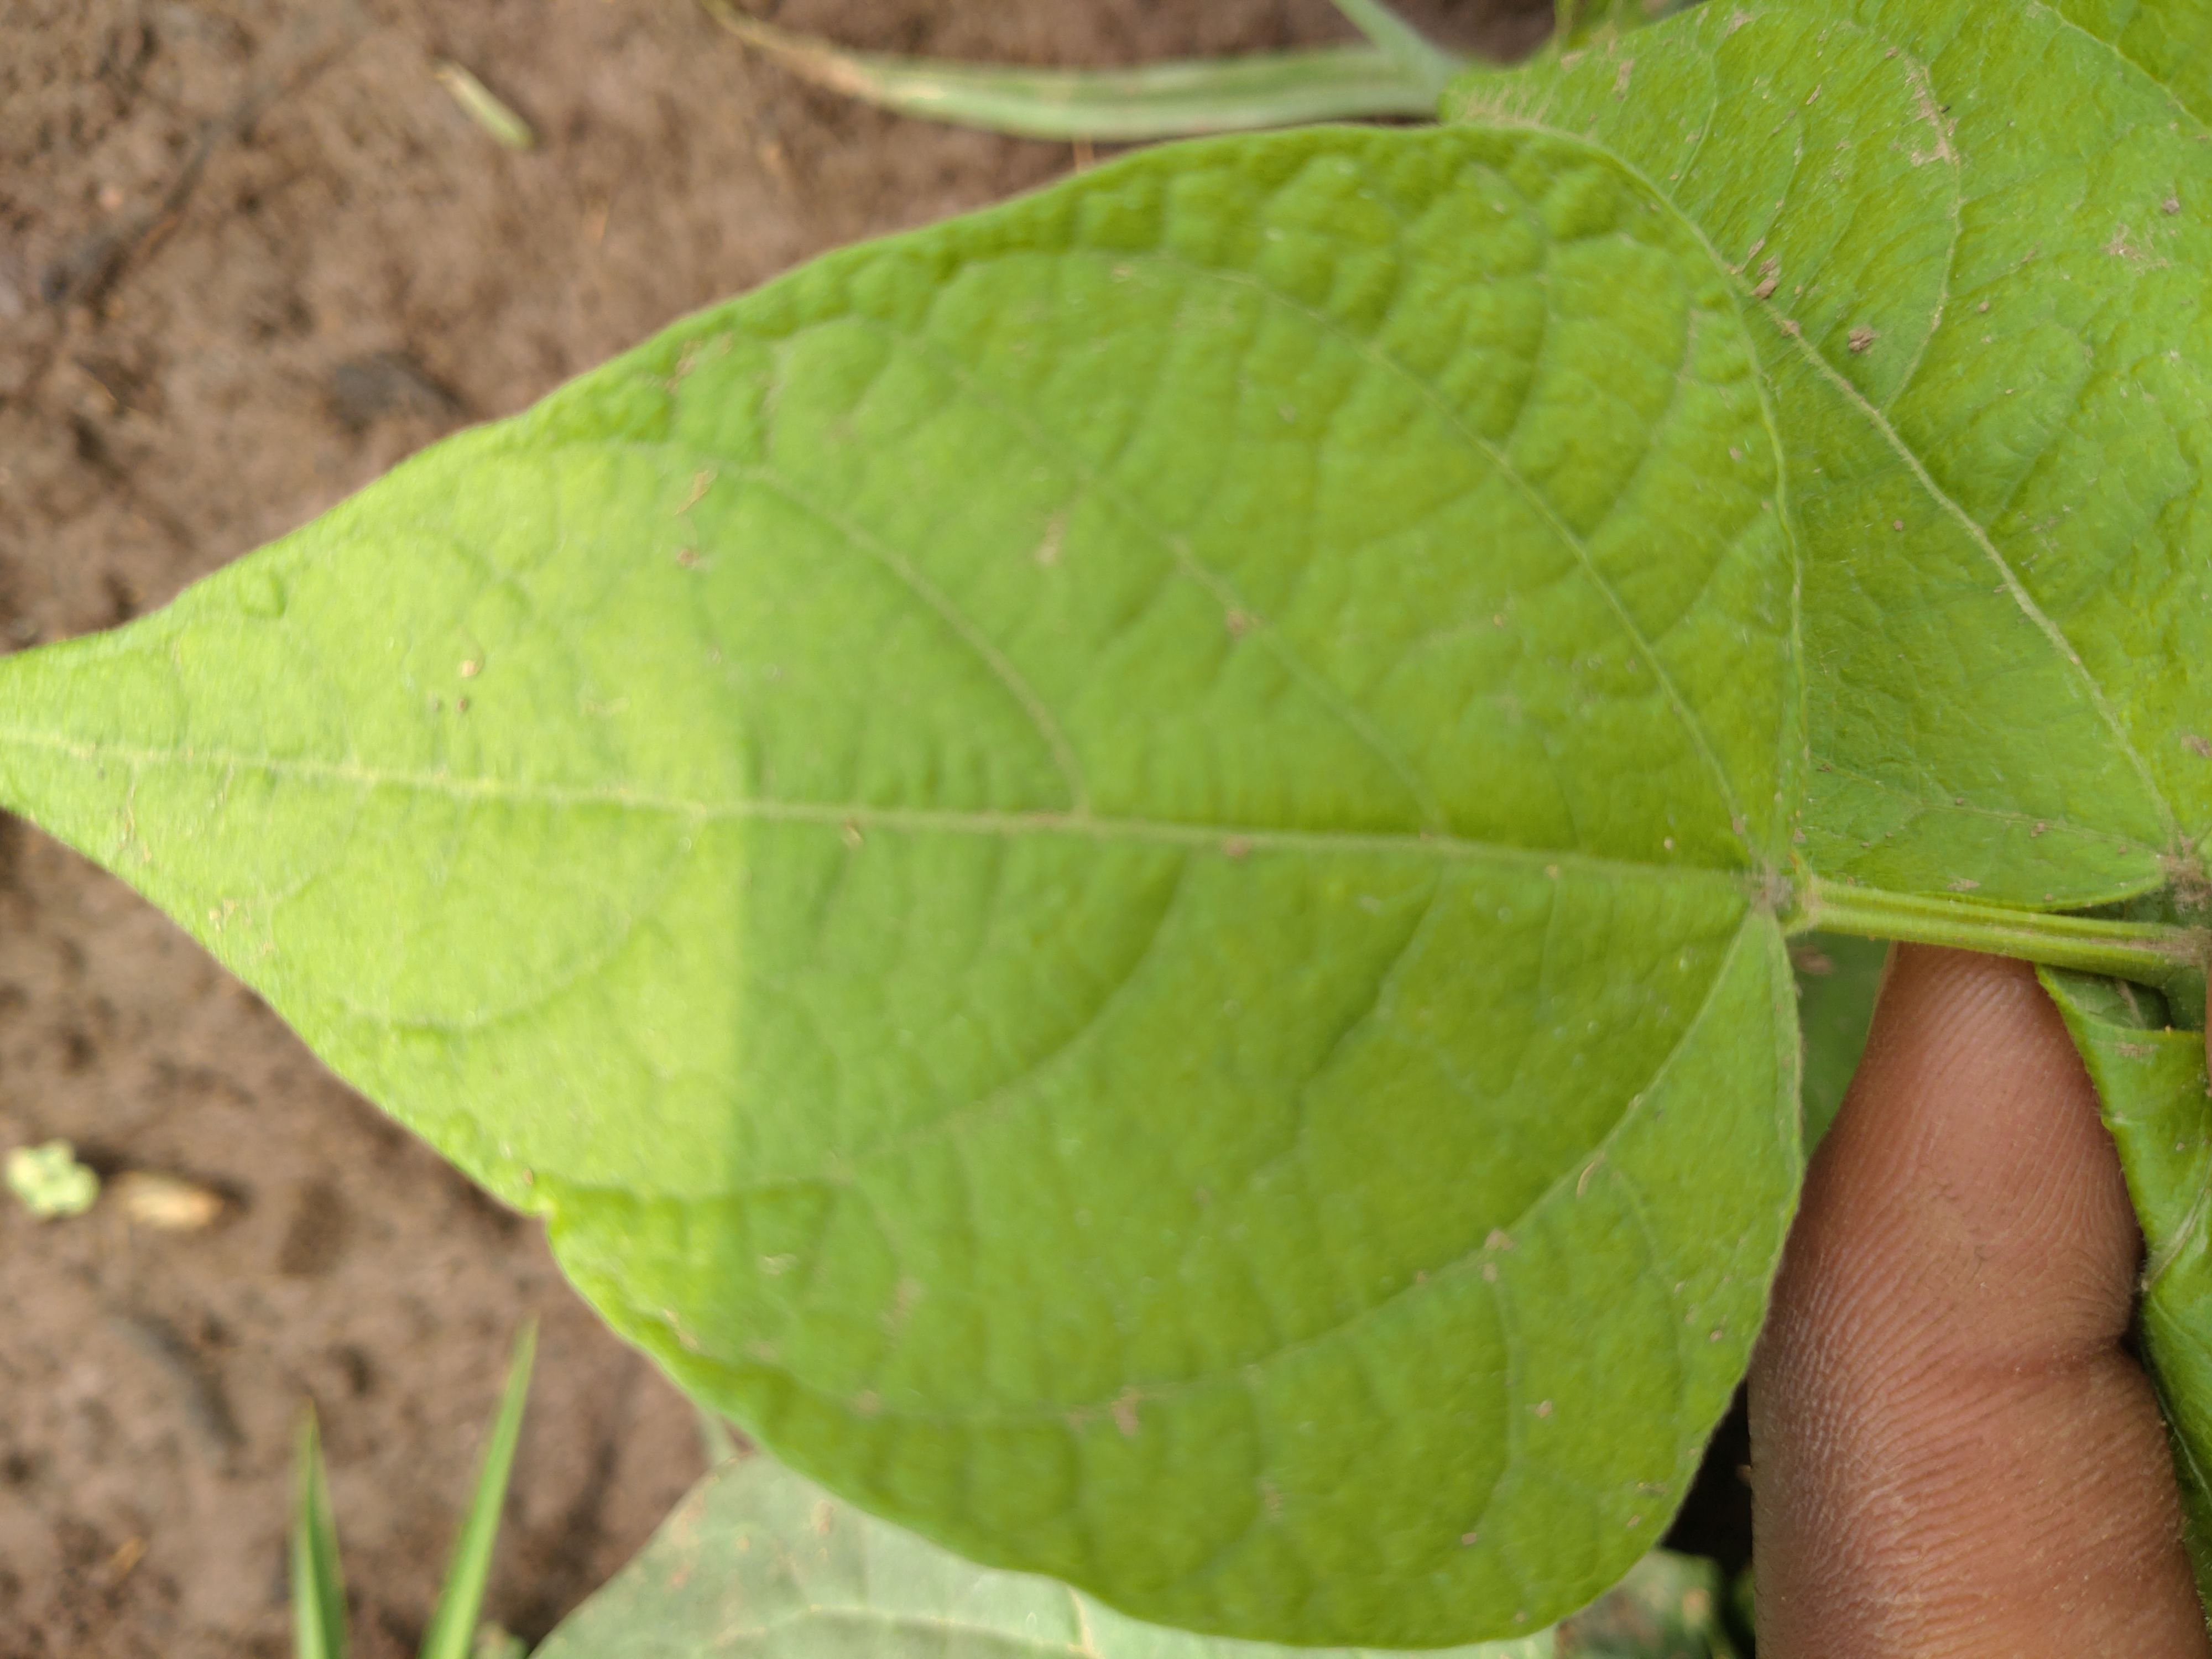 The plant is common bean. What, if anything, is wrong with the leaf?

healthy
